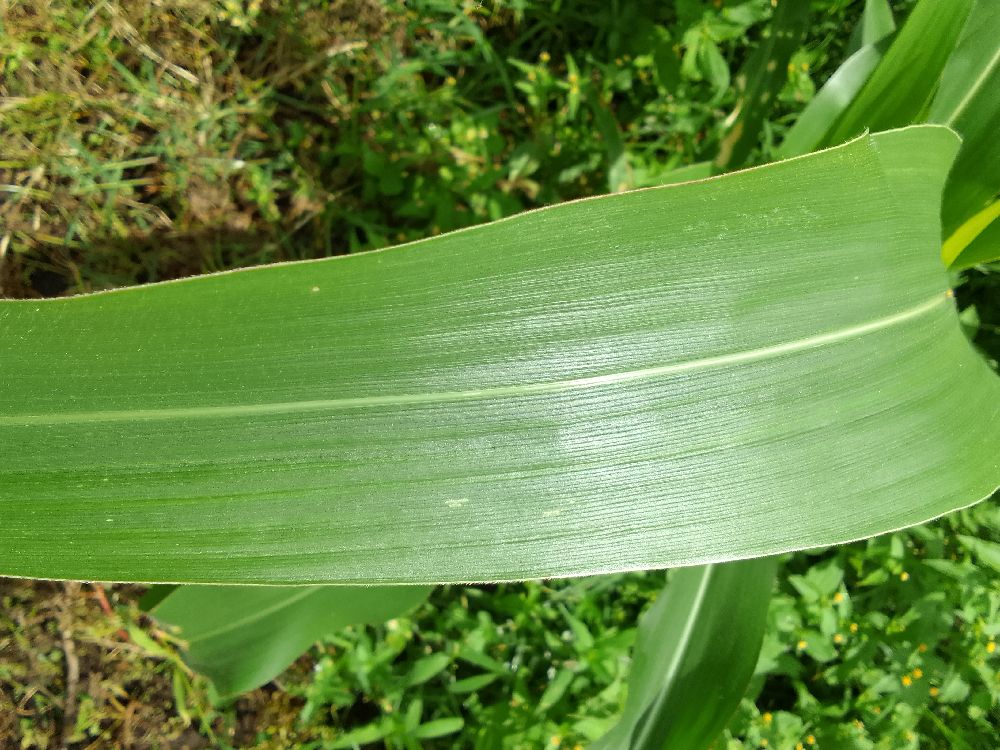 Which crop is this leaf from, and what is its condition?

maize, healthy
